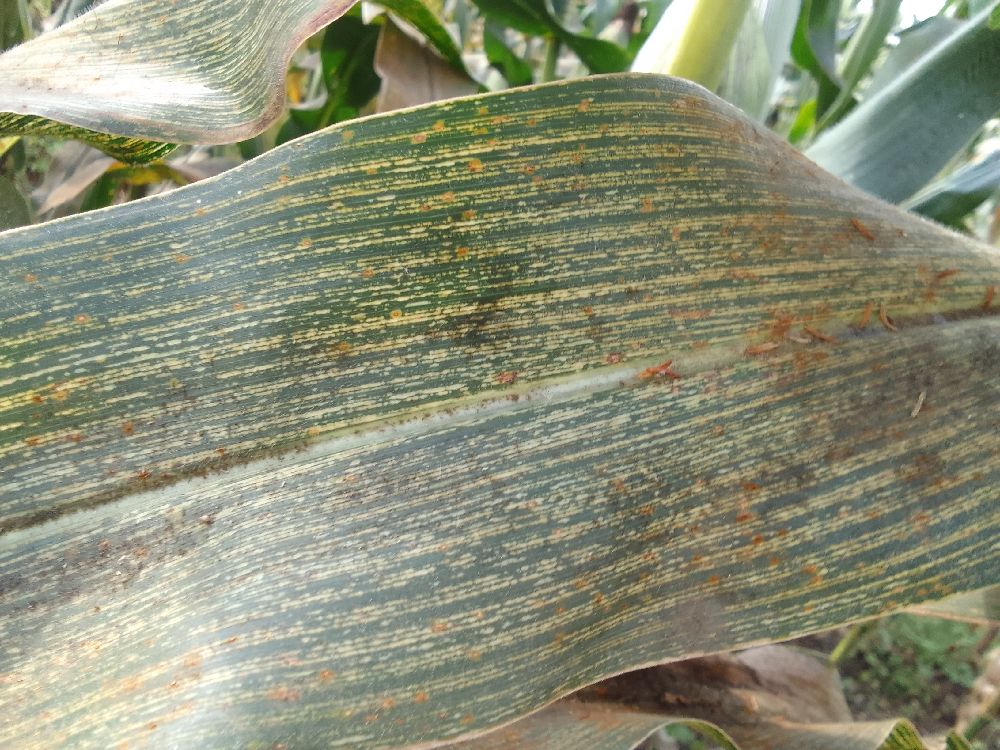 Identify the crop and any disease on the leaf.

maize, maize streak virus
